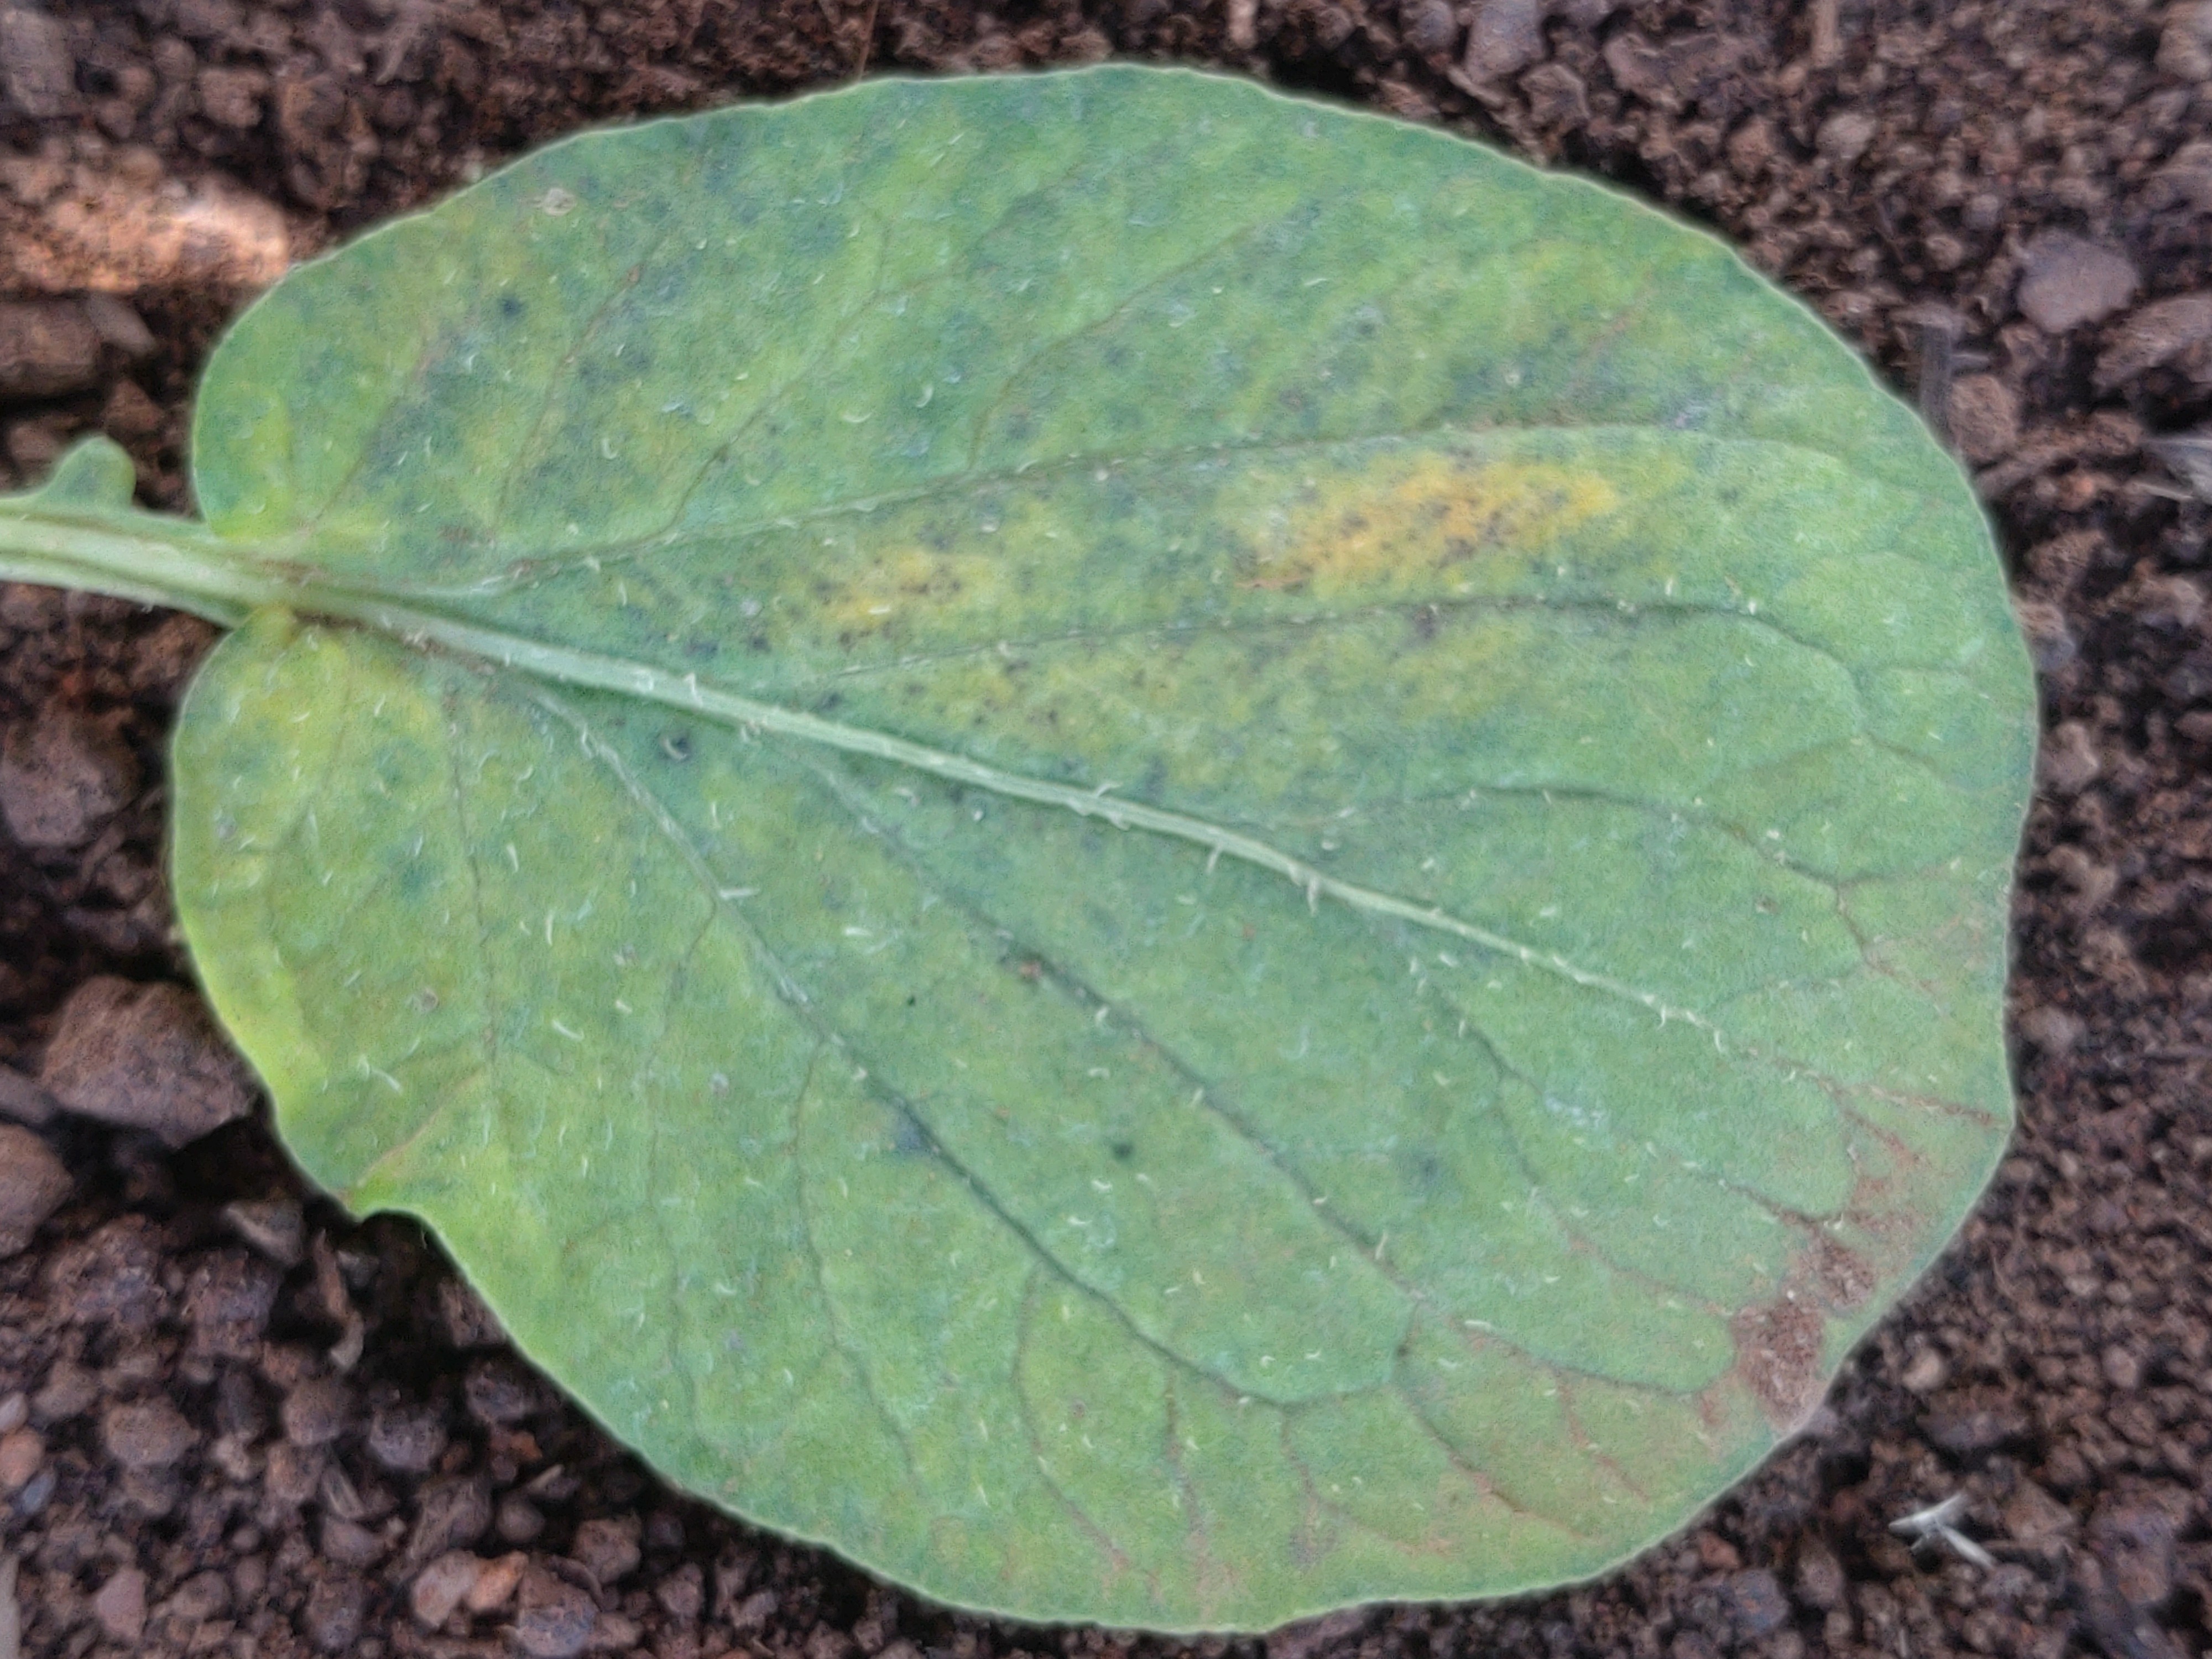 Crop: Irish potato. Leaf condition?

late blight
